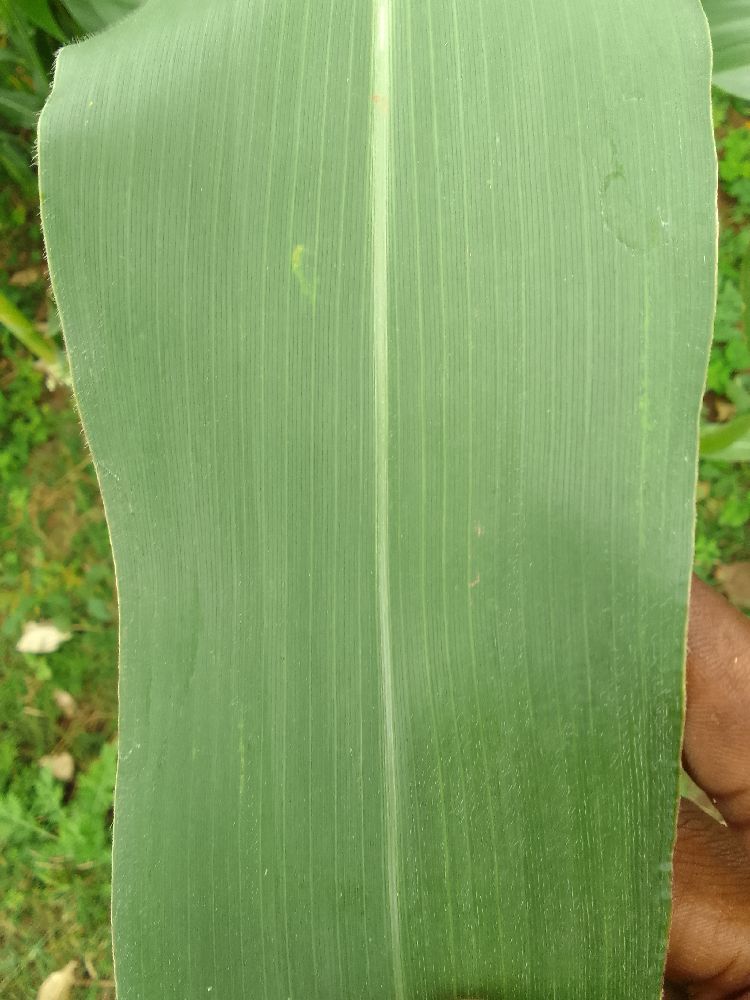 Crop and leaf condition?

maize, healthy
